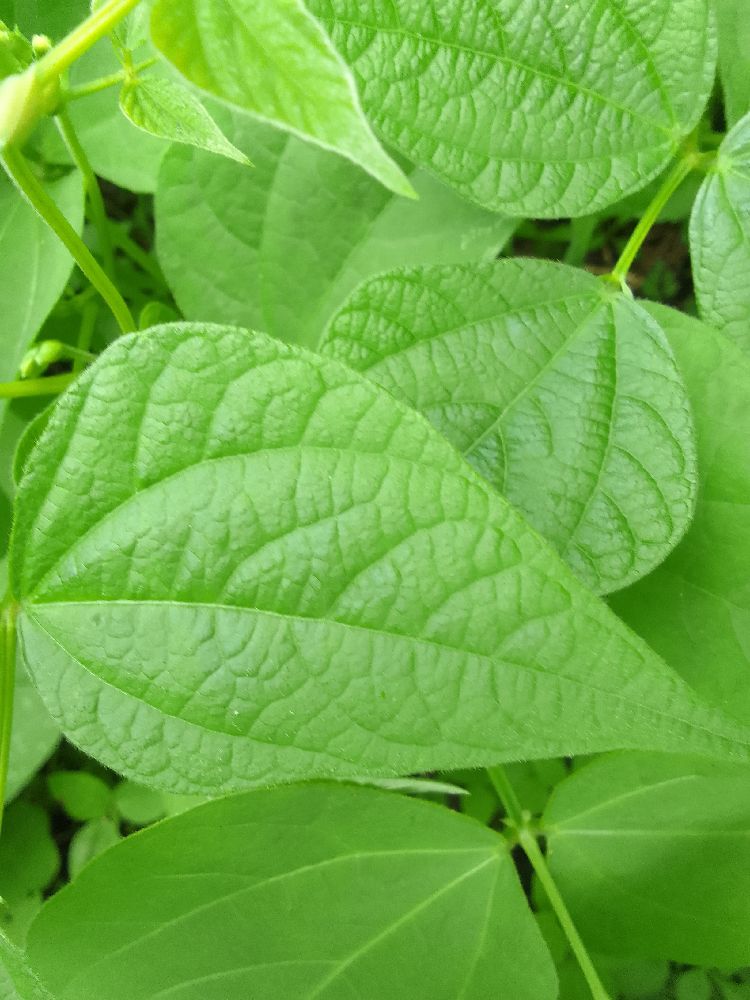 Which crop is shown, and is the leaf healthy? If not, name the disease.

common bean, healthy
